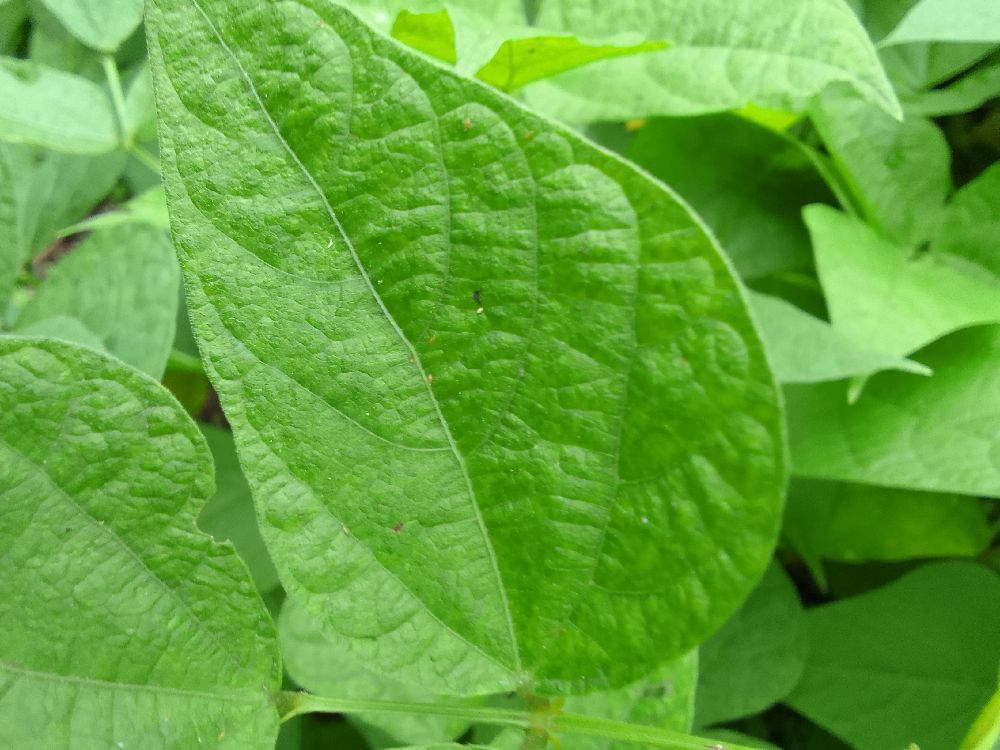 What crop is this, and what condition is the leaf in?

common bean, healthy
